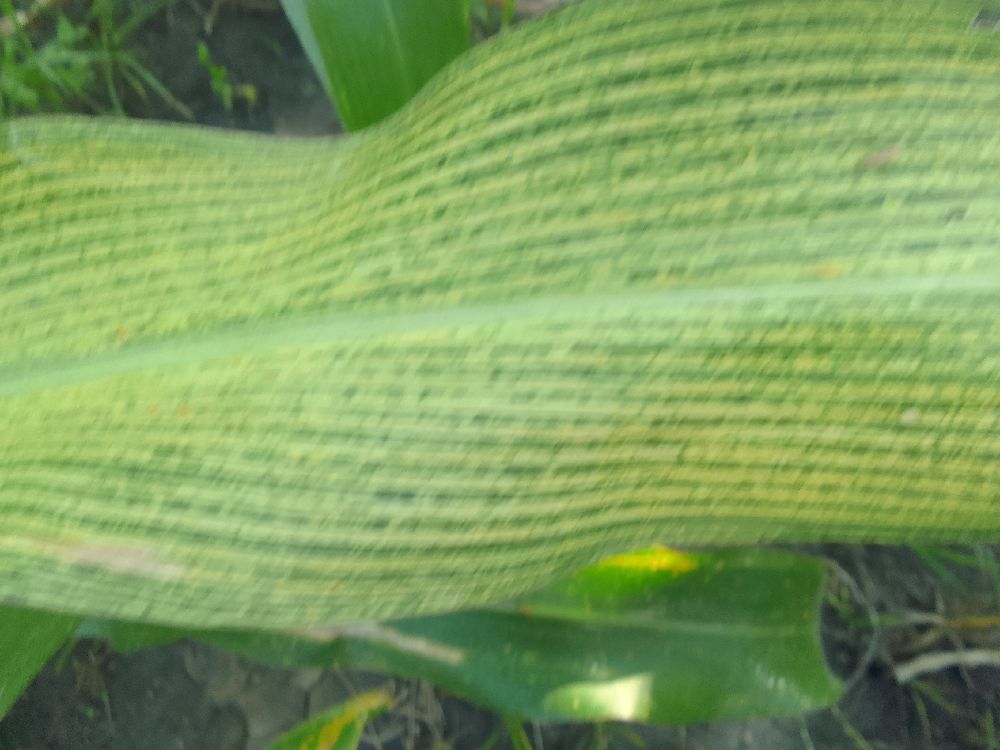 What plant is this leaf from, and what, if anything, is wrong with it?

maize, maize streak virus
